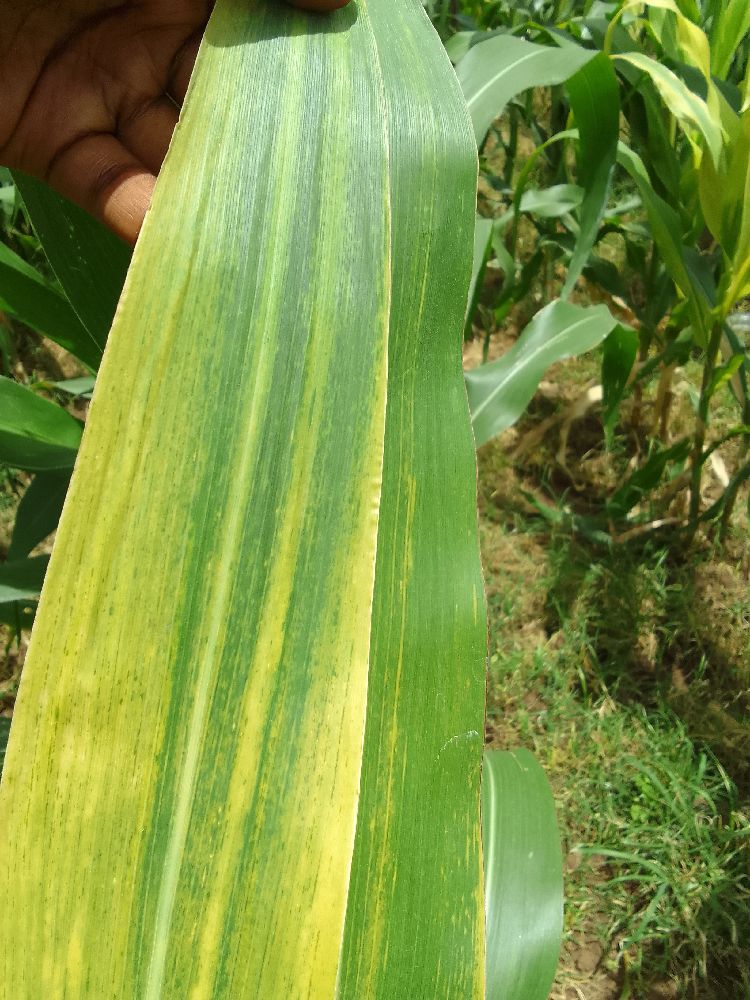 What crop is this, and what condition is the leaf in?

maize, maize lethal necrosis
